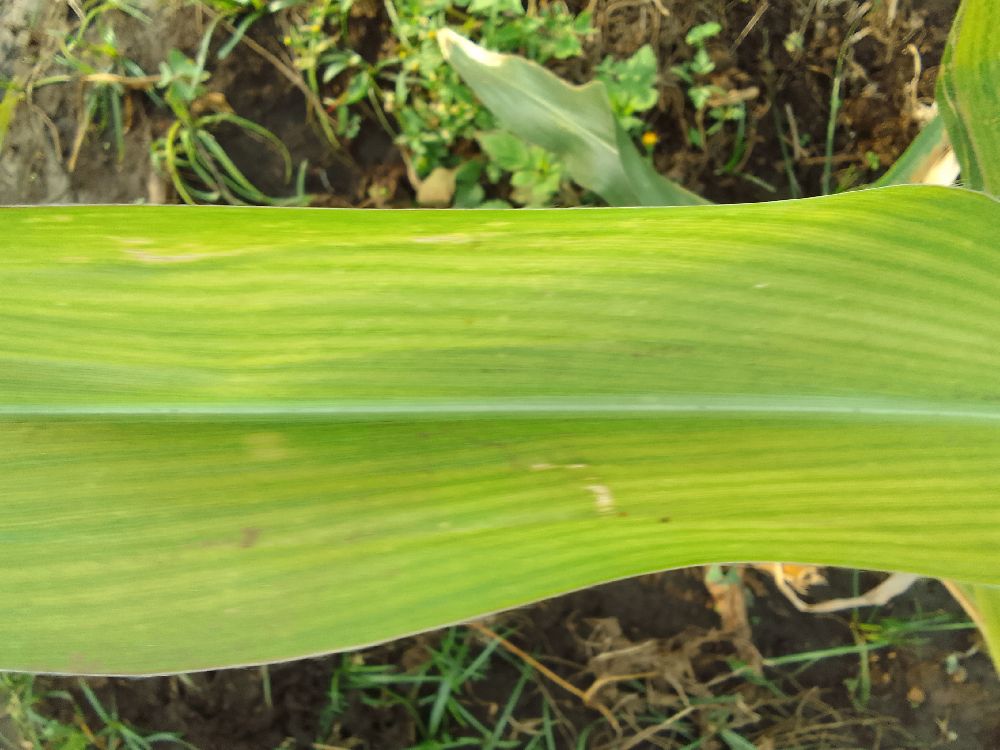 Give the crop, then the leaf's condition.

maize, maize lethal necrosis
